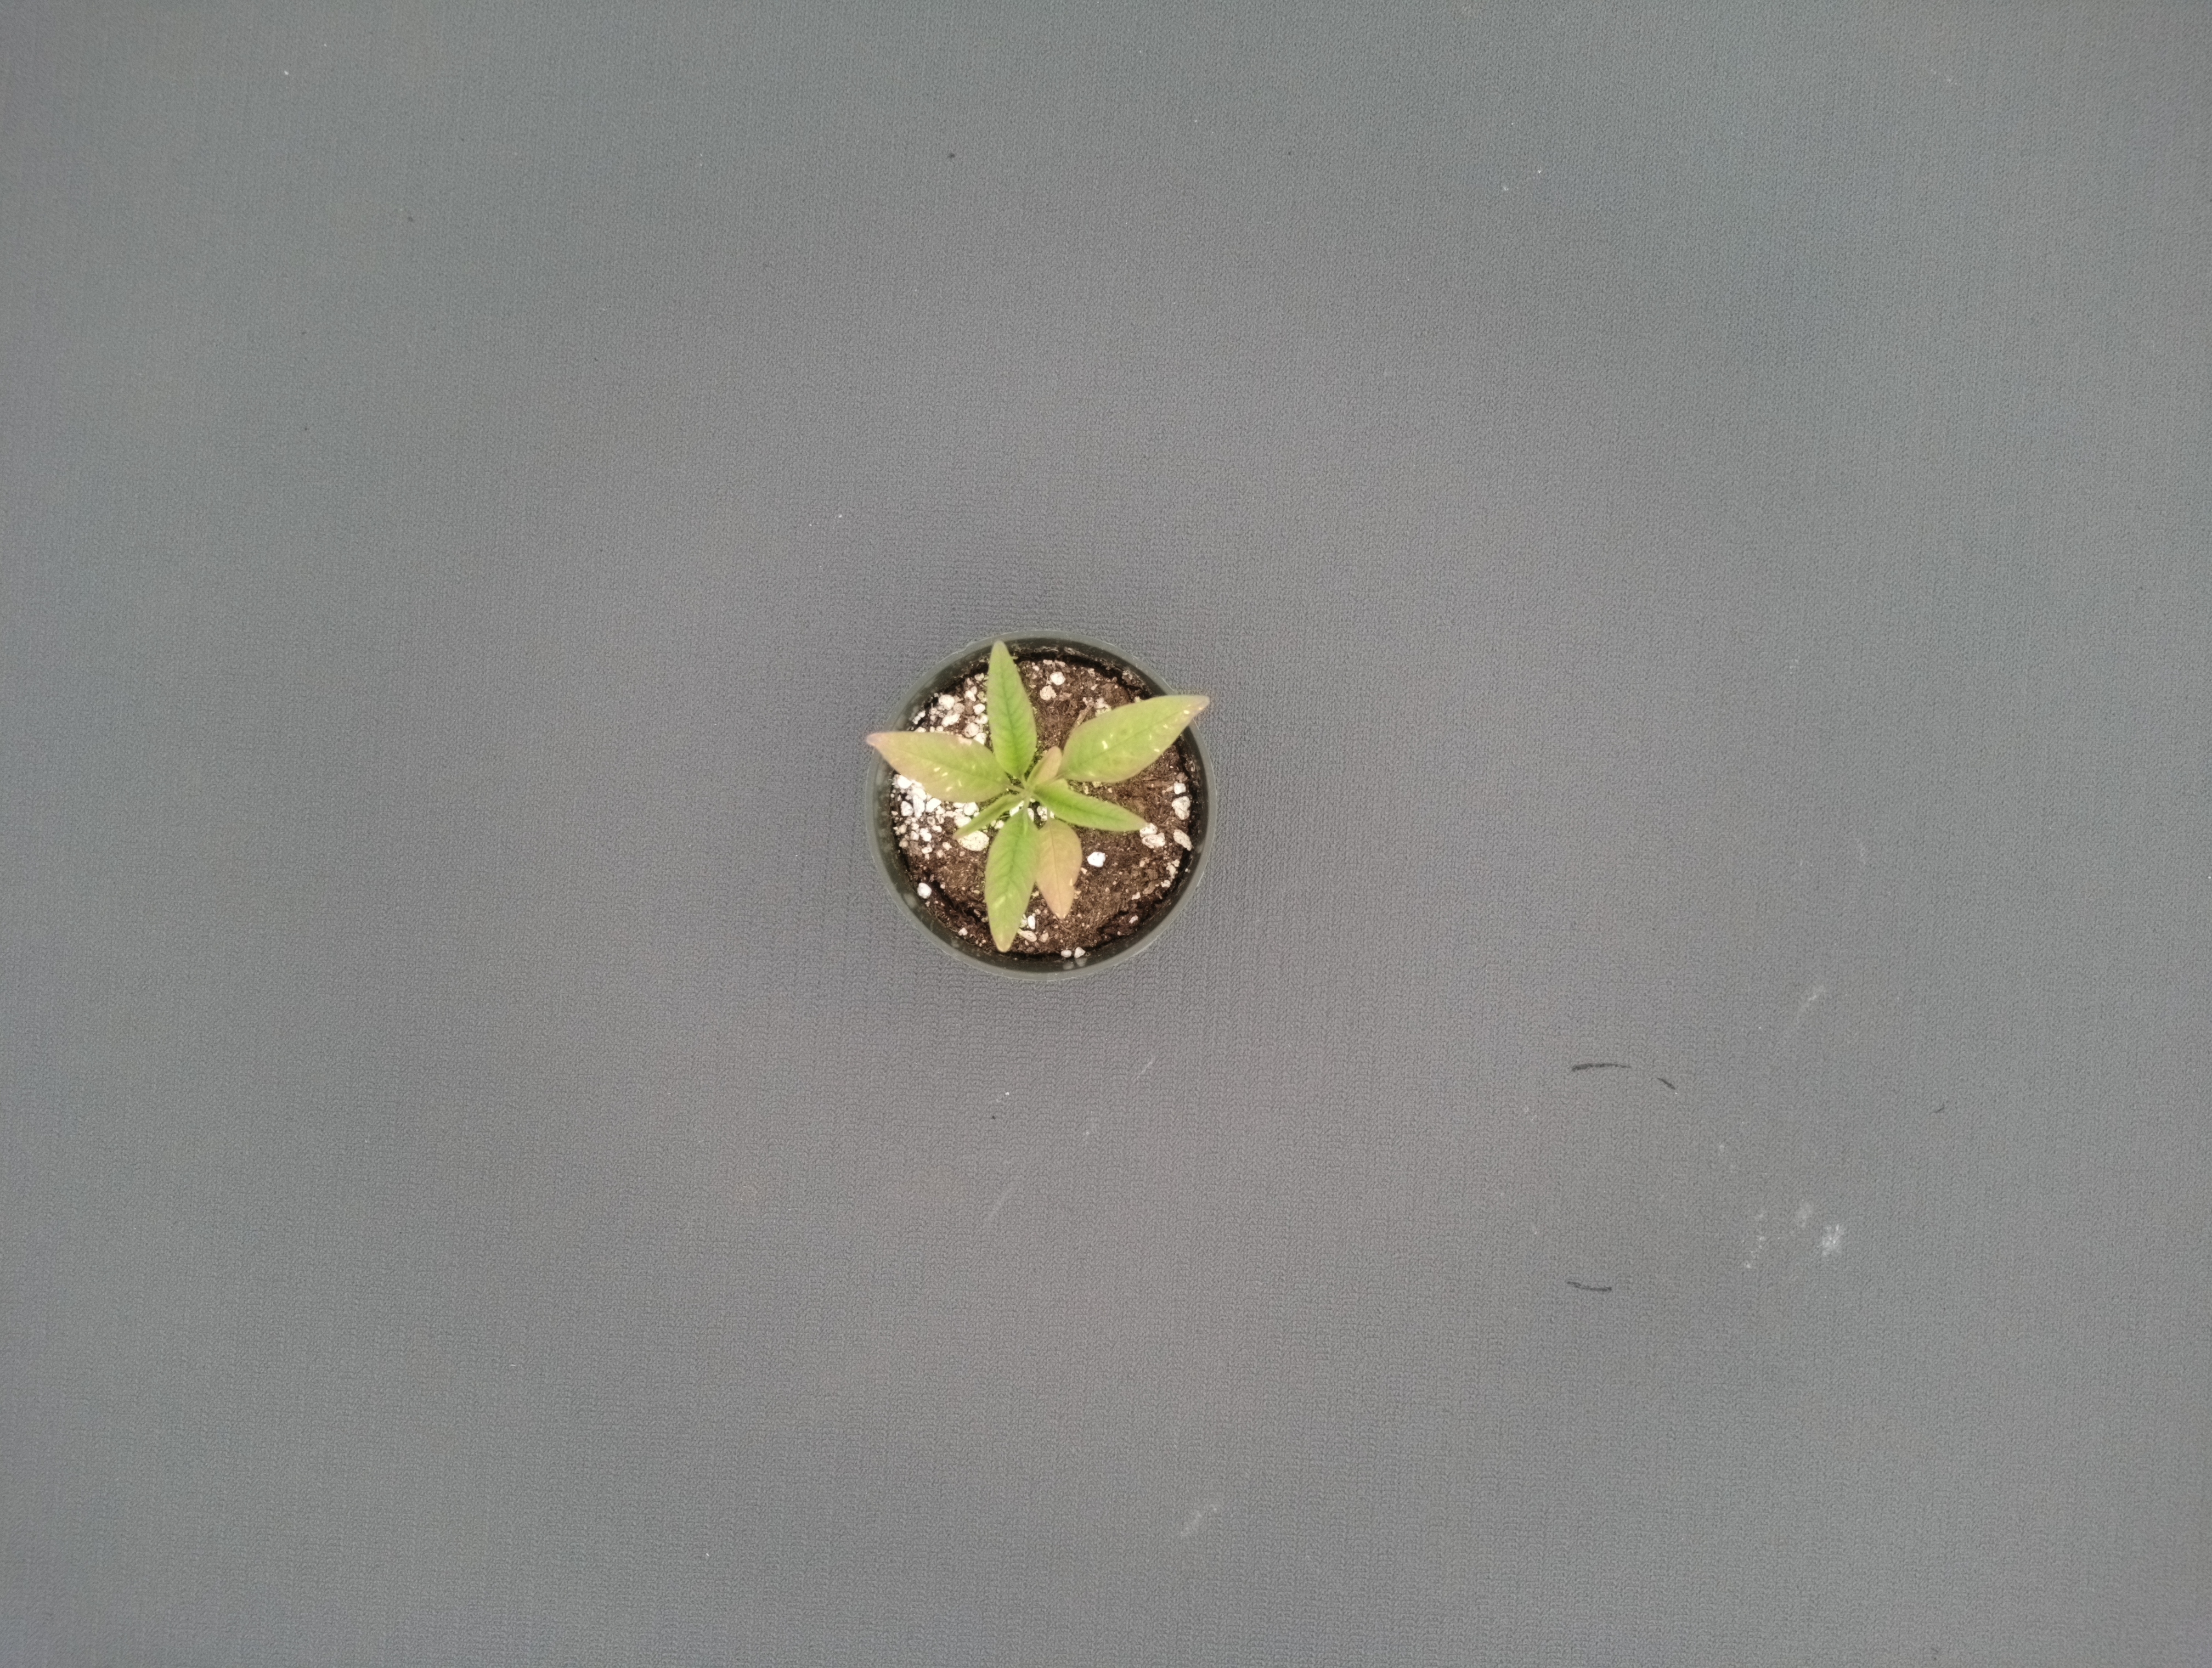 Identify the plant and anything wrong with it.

waterhemp, chlorosis only
